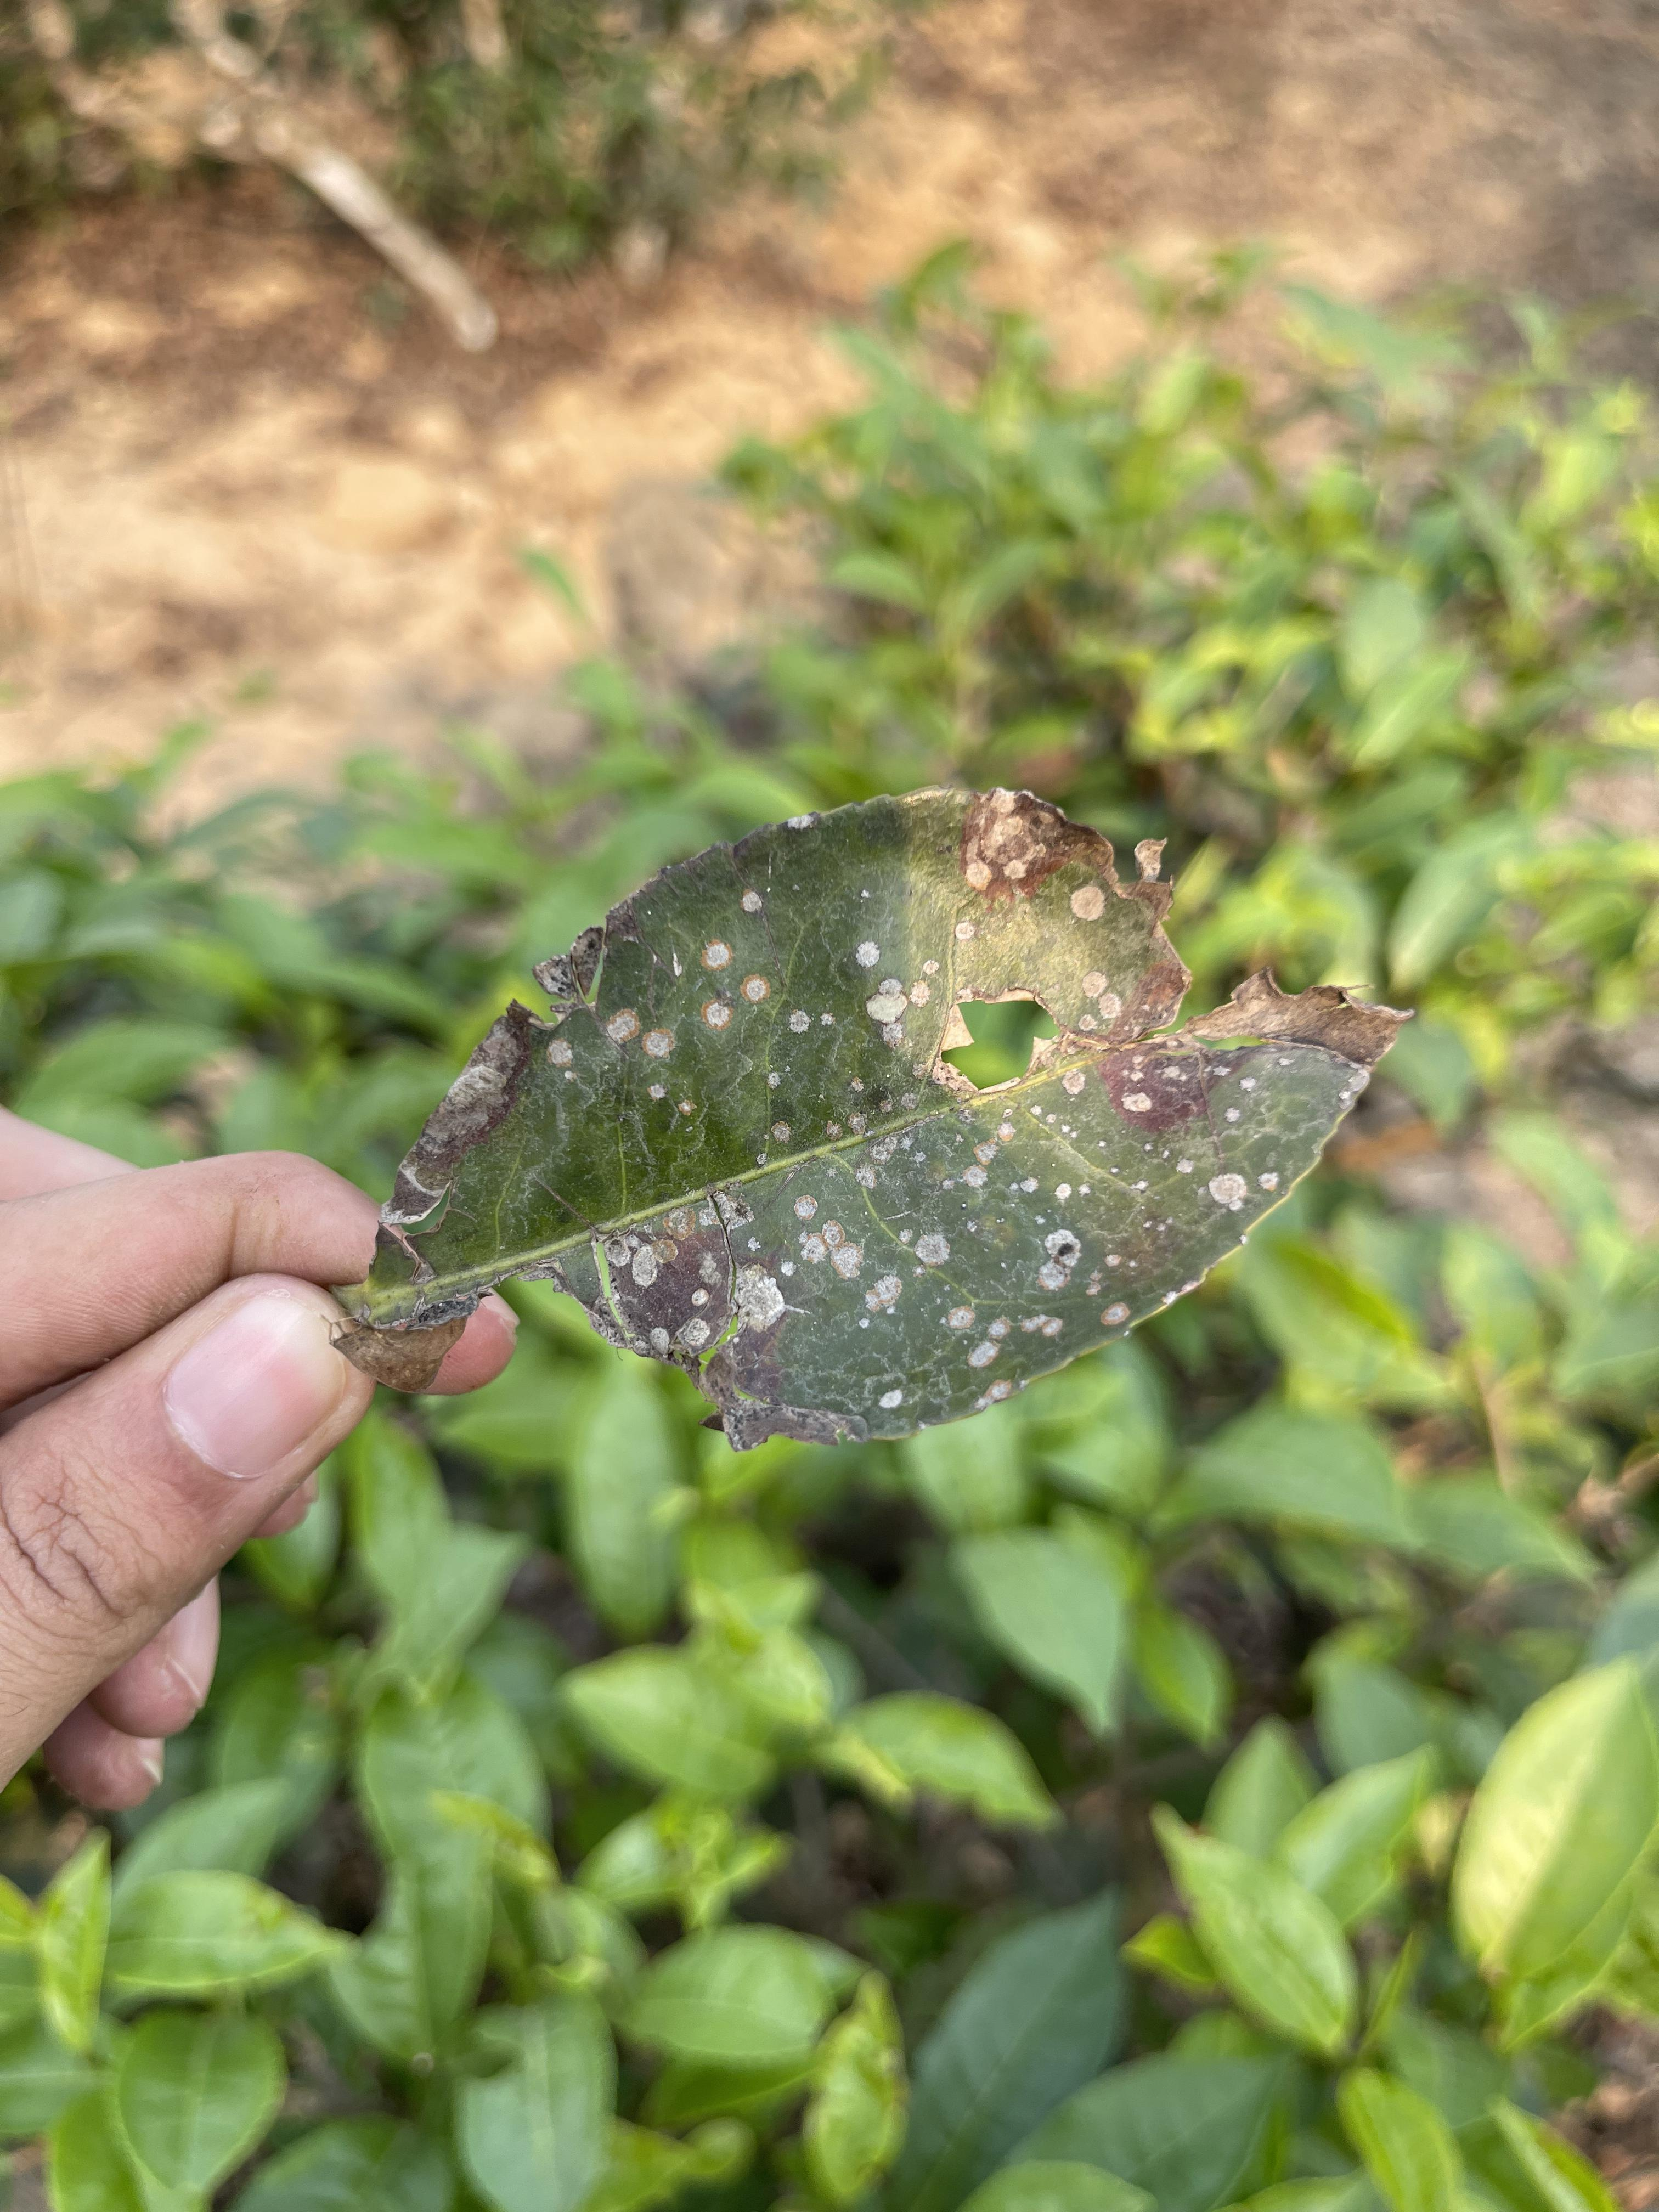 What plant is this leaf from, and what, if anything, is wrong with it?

tea, red rust
